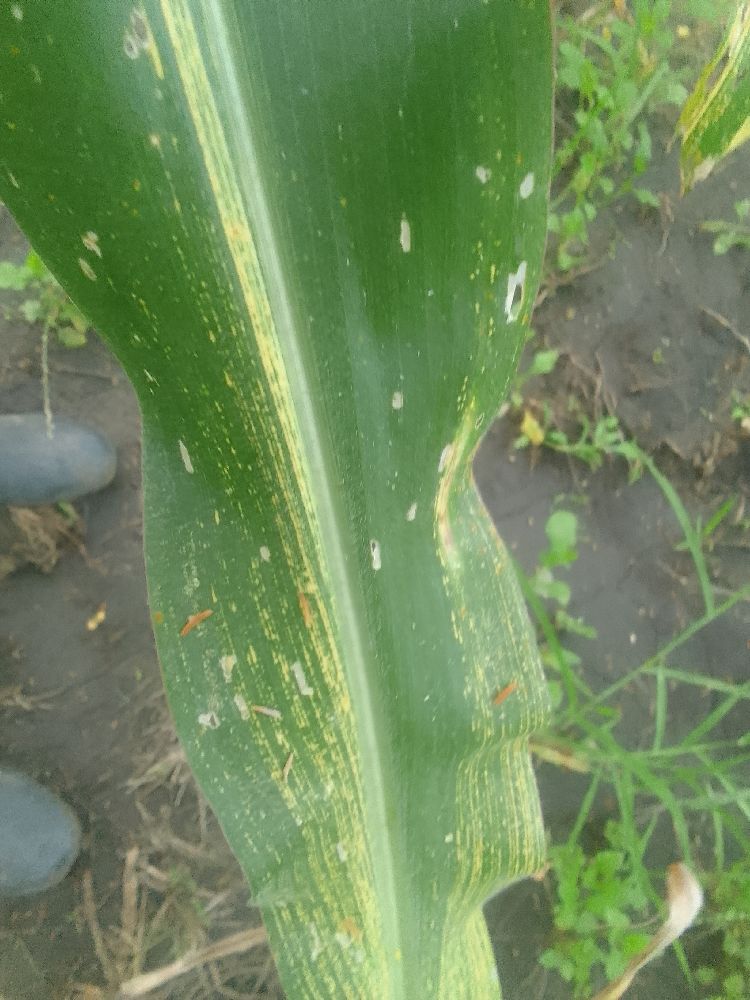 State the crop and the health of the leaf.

maize, maize streak virus
